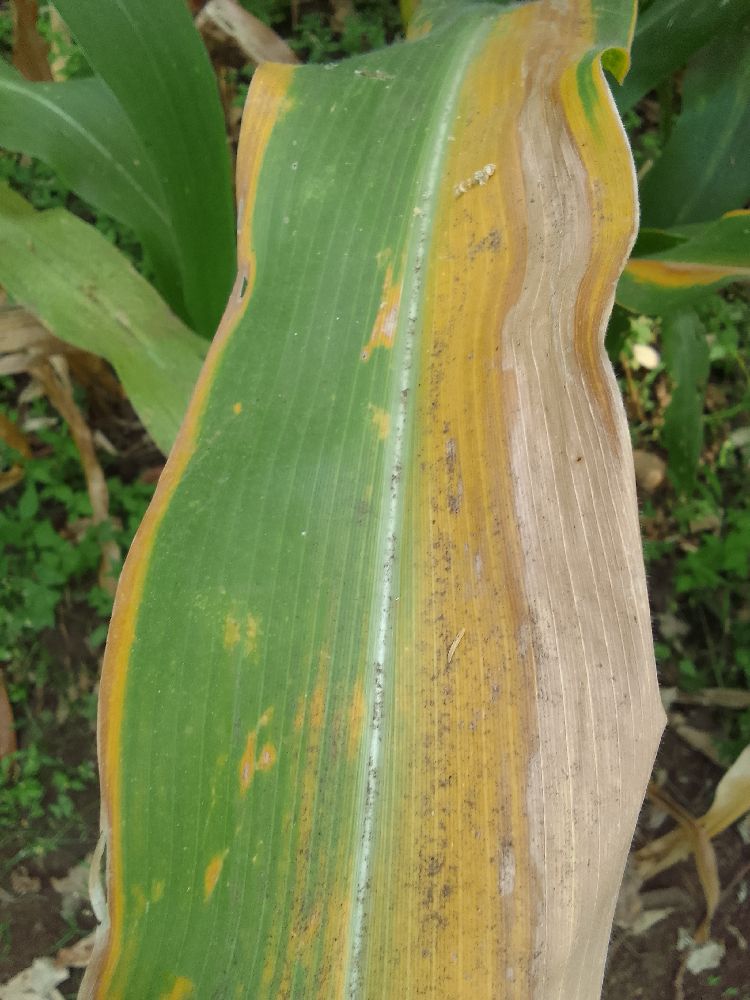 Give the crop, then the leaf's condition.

maize, maize lethal necrosis
